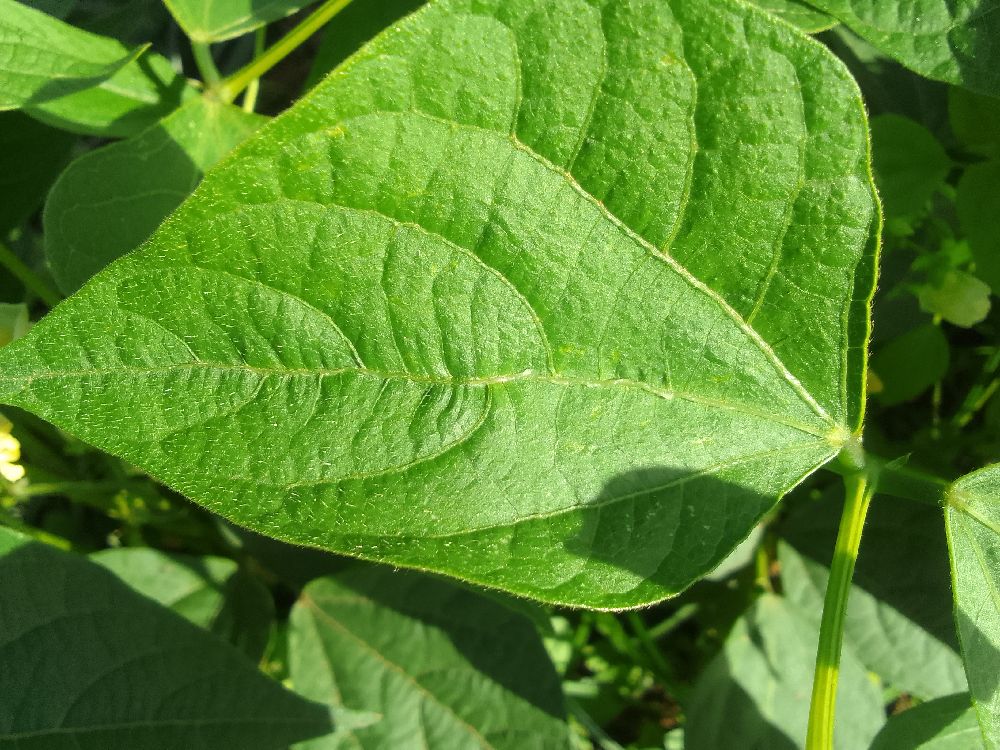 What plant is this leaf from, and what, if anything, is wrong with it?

common bean, healthy
